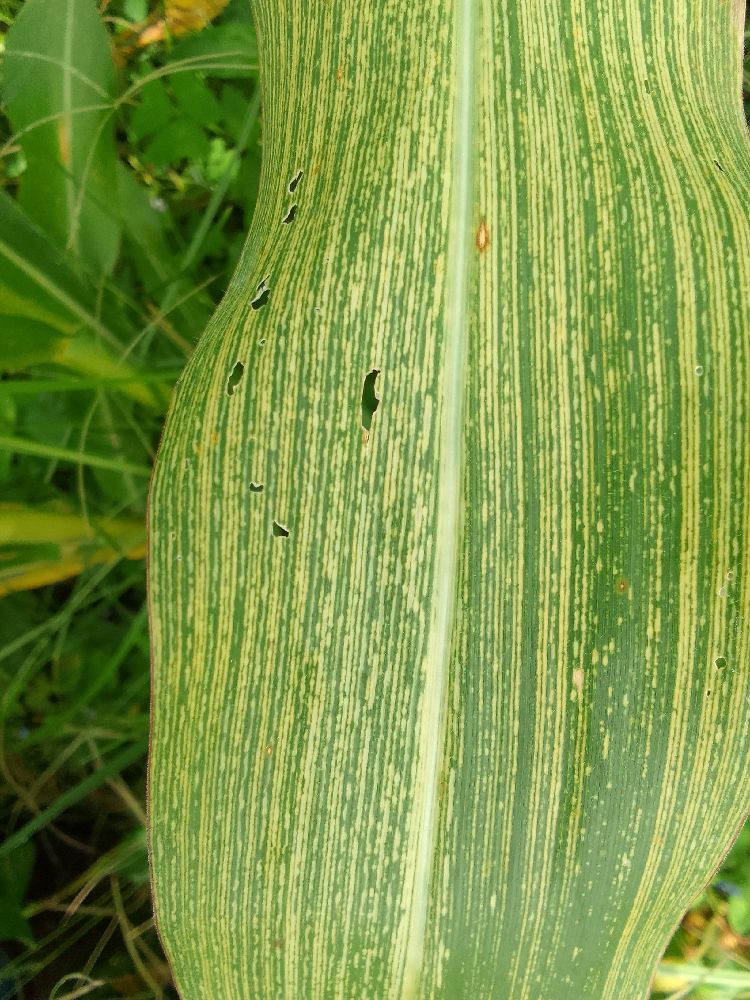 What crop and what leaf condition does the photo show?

maize, maize streak virus
